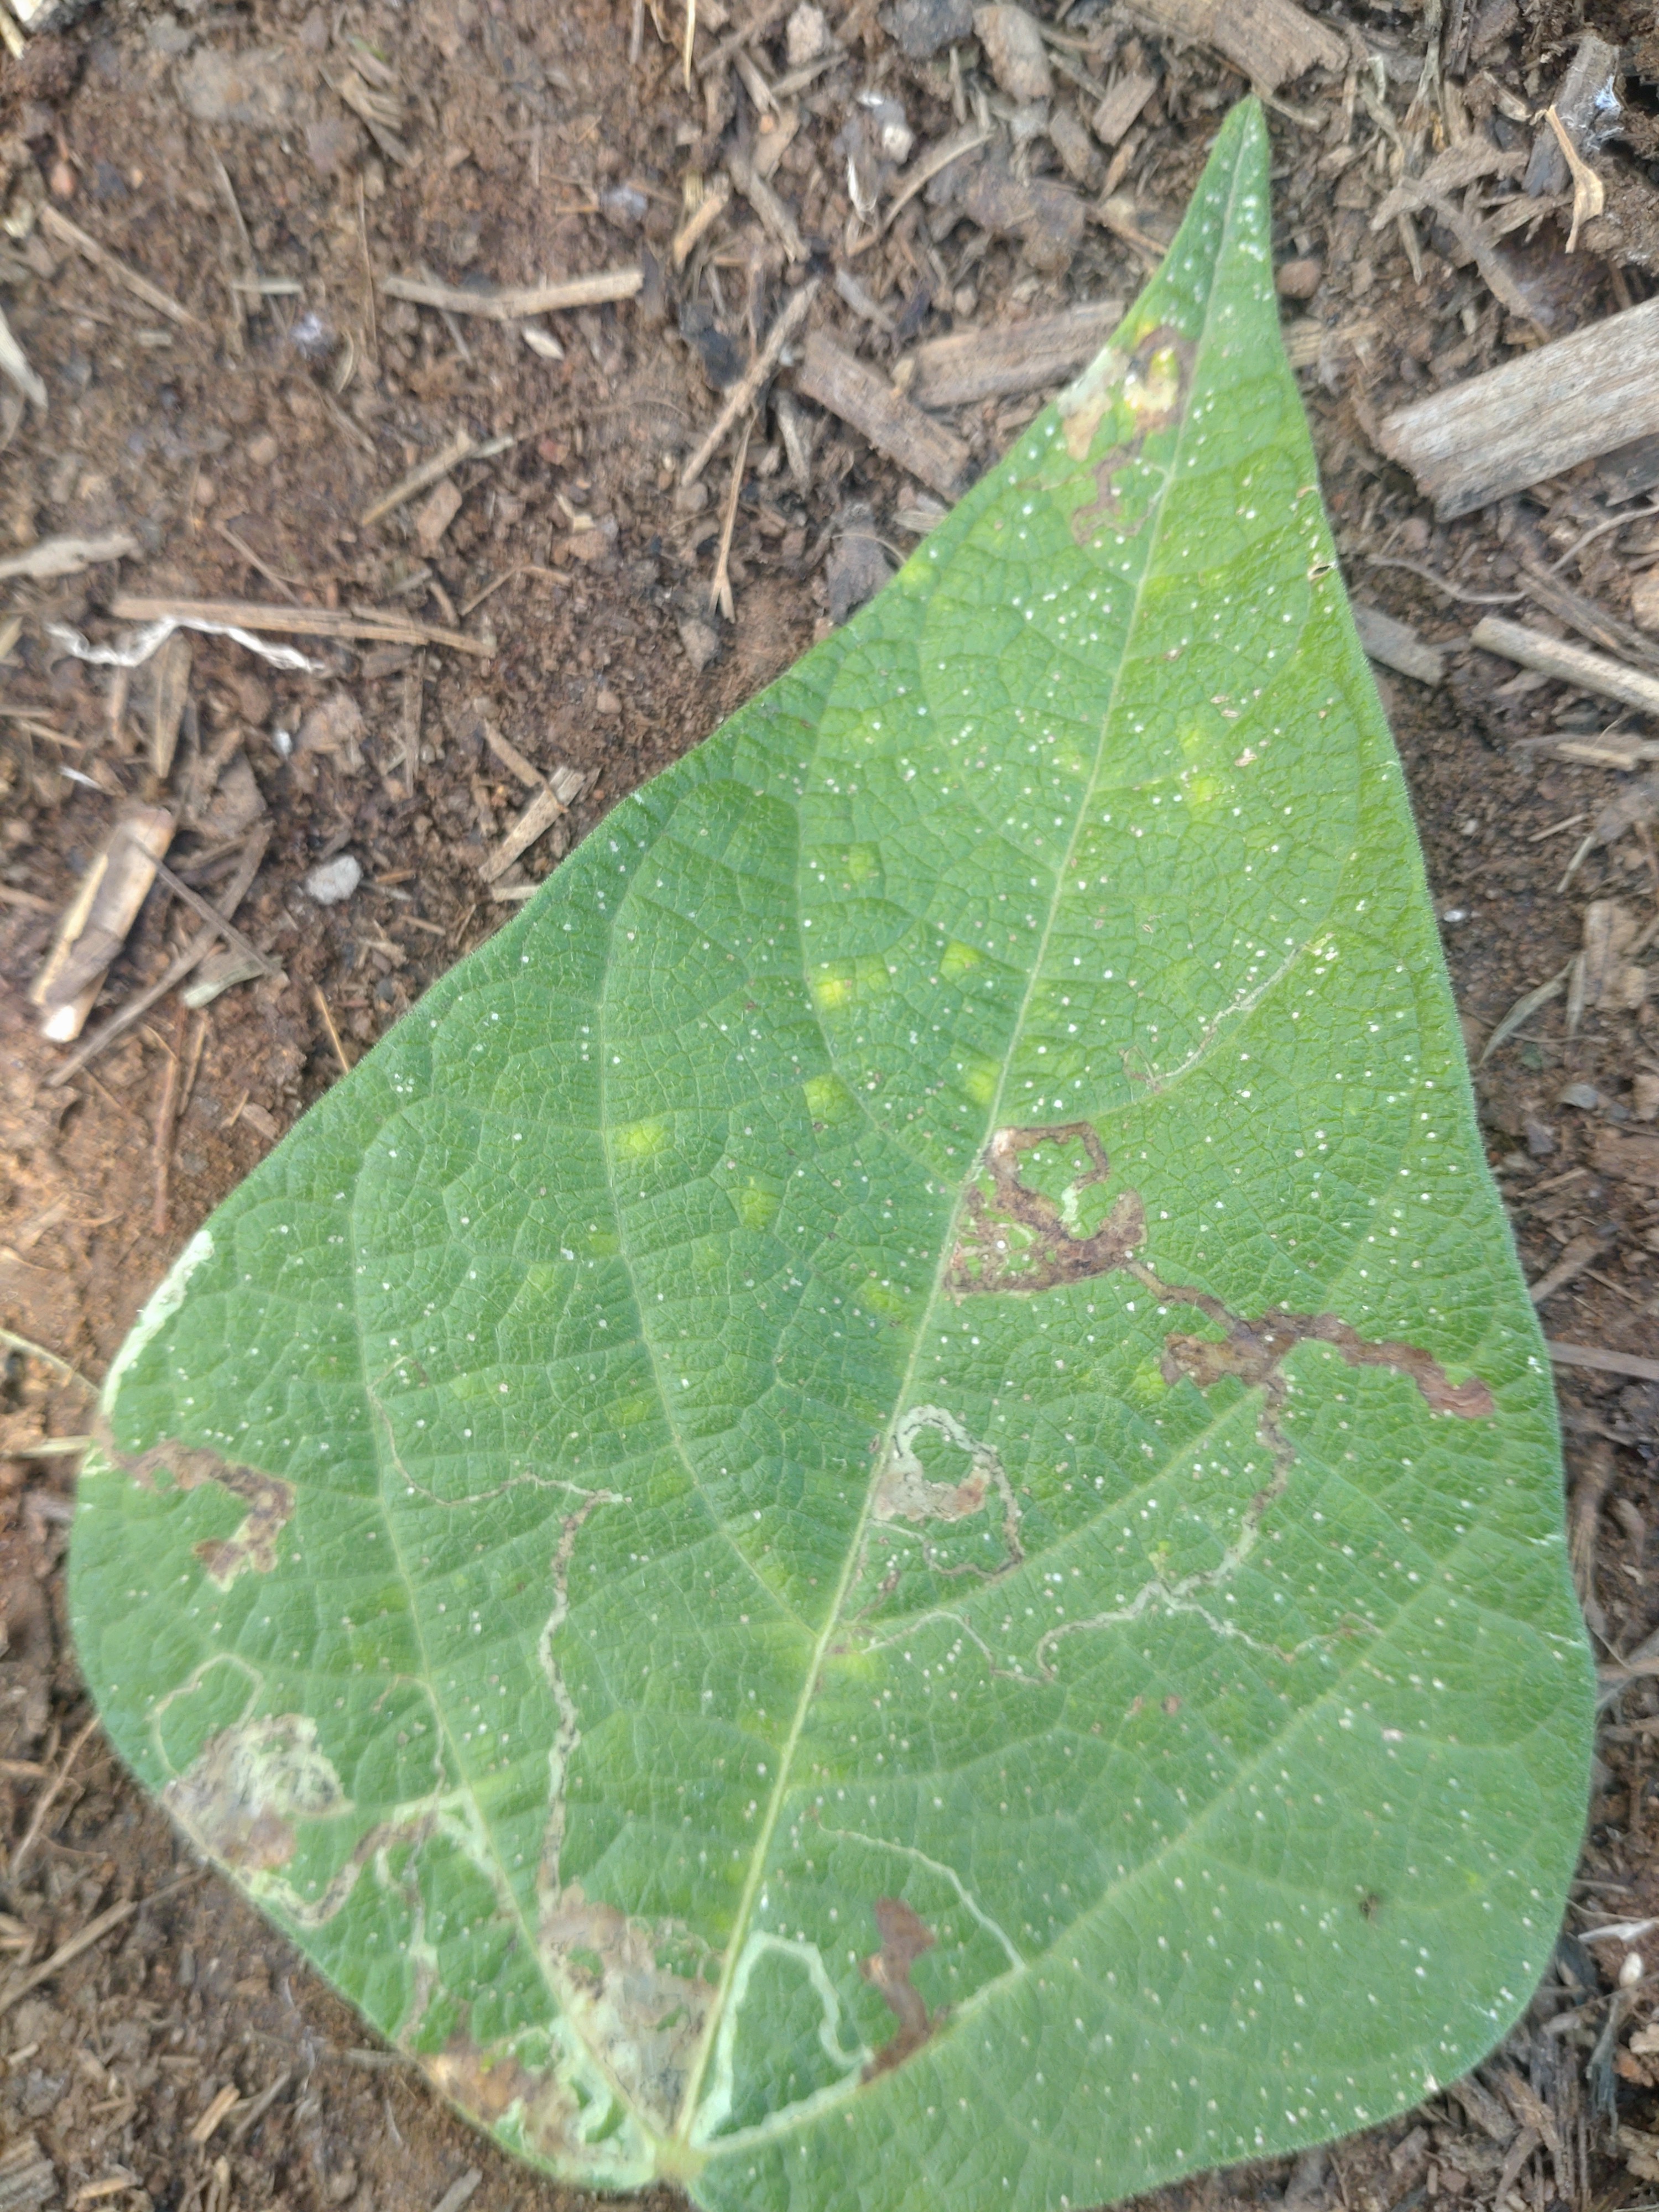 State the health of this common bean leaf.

anthracnose
